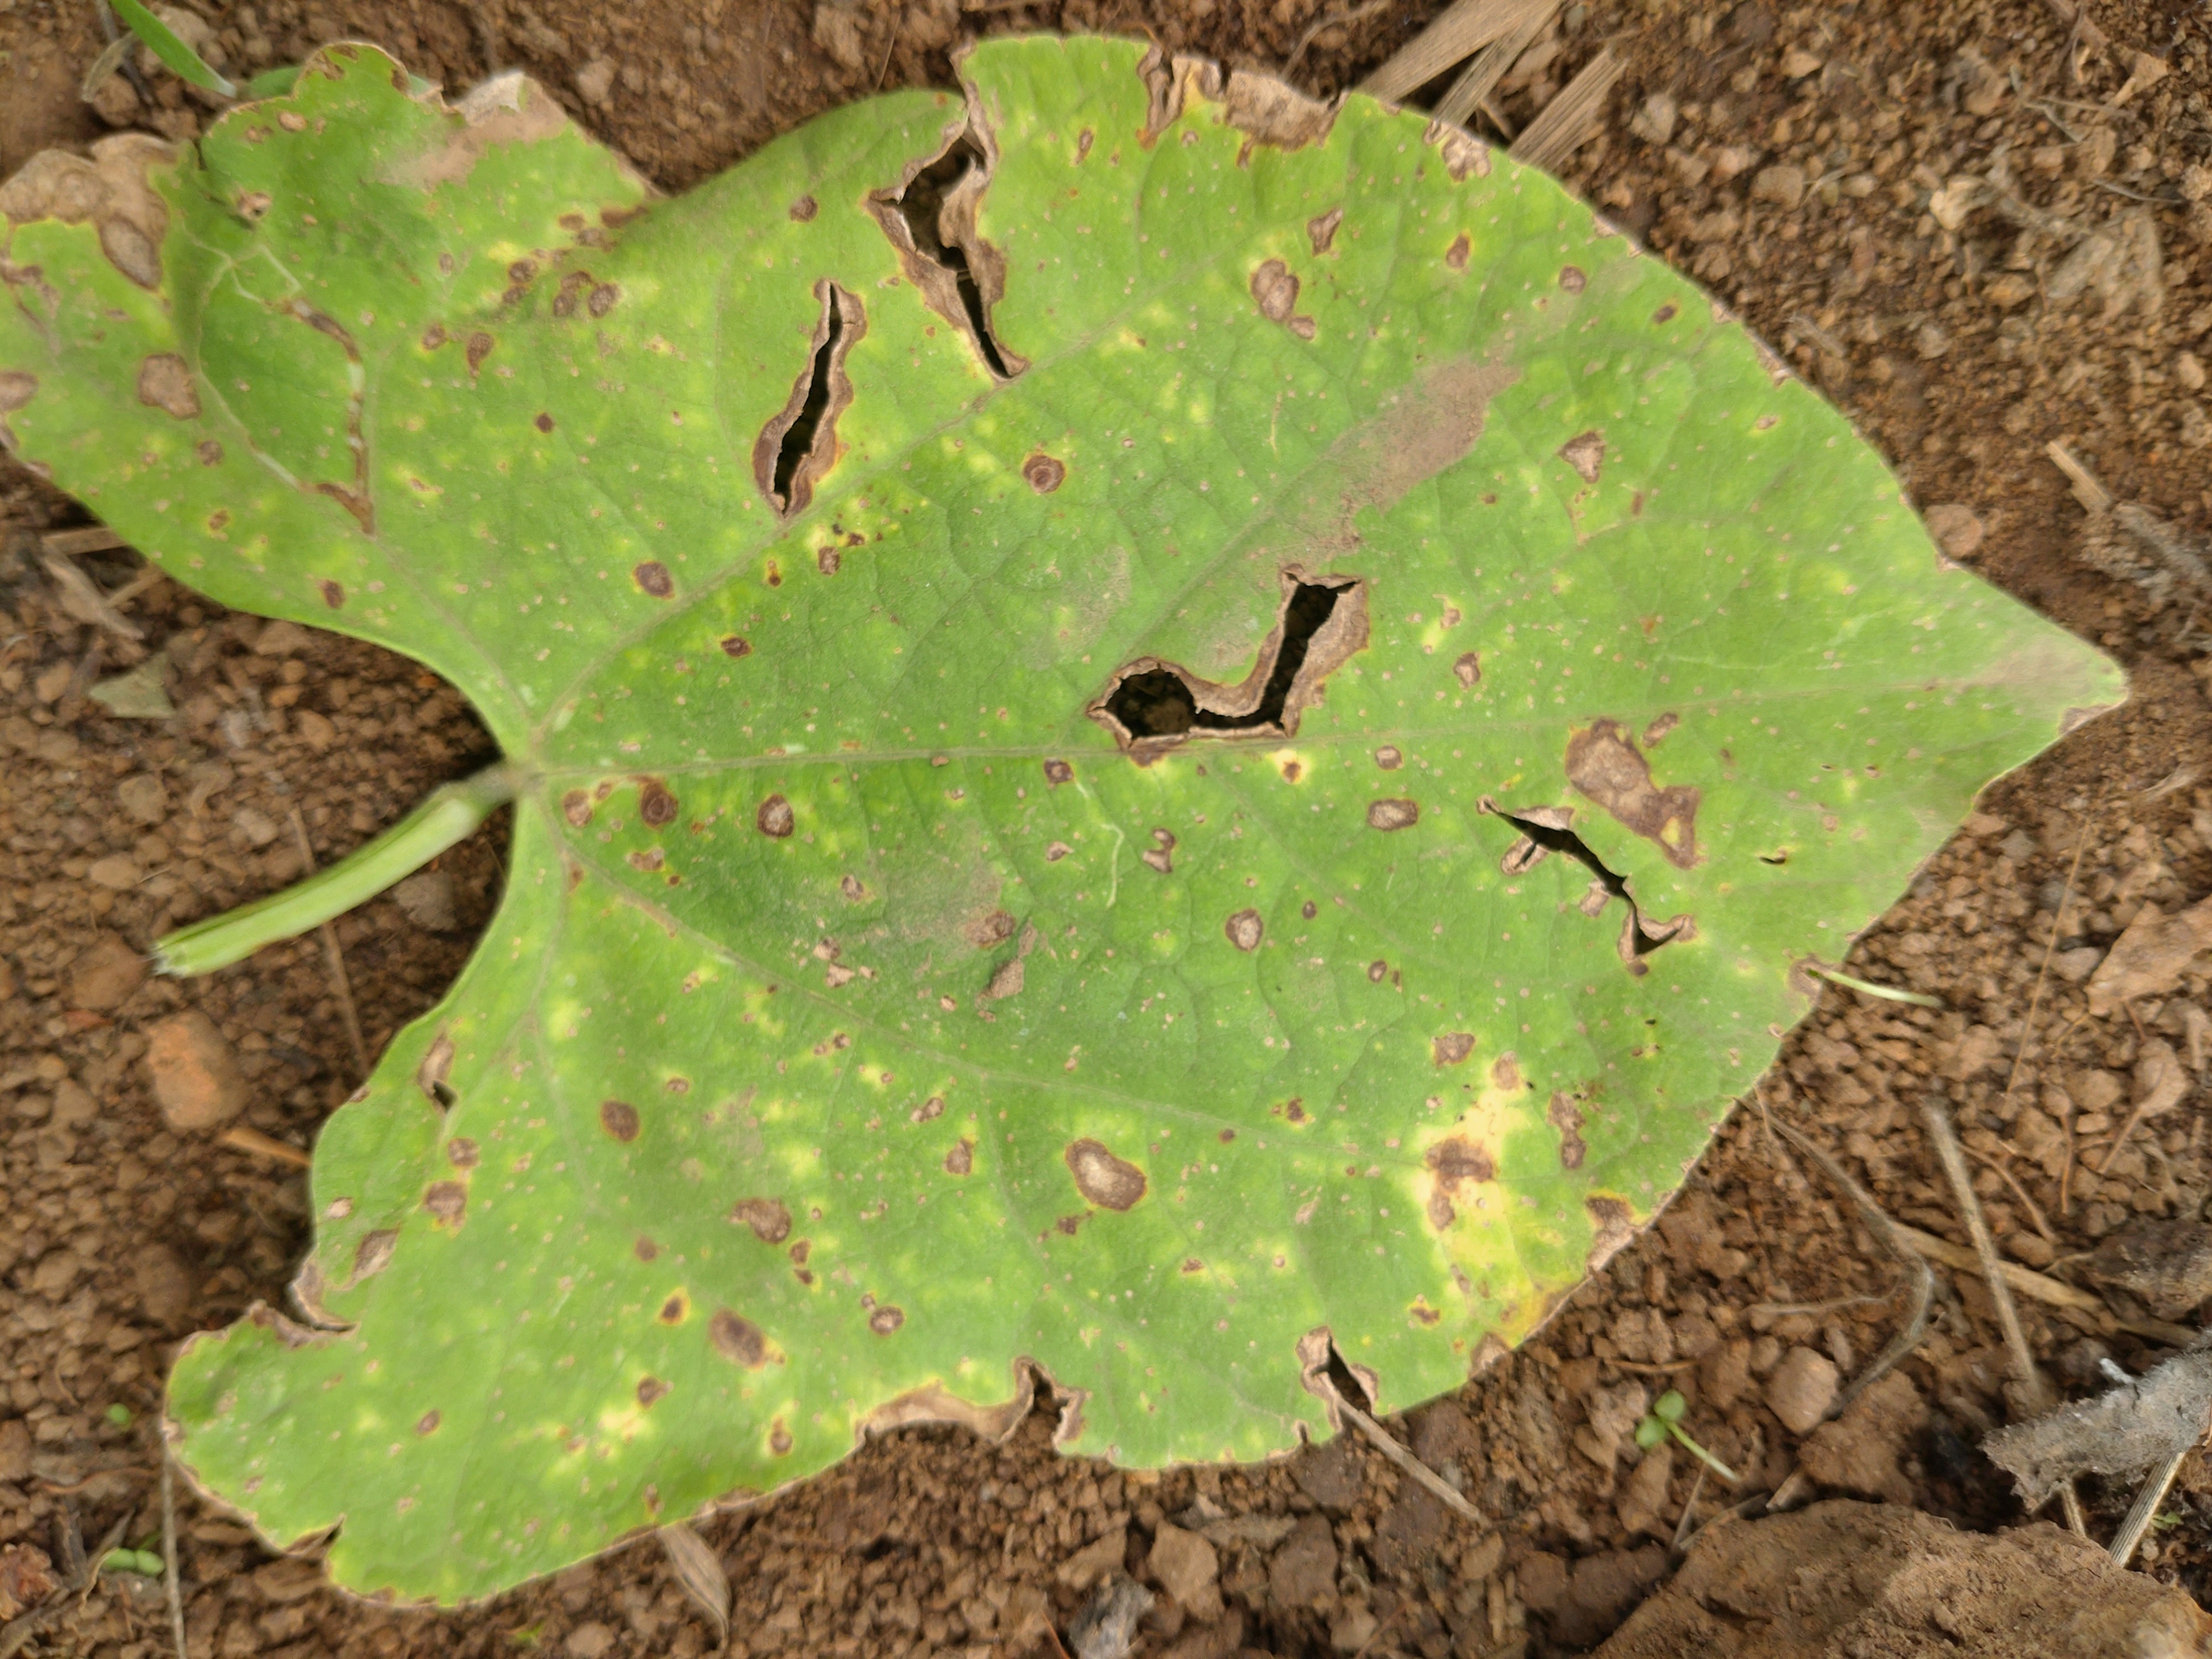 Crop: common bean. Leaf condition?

rust
